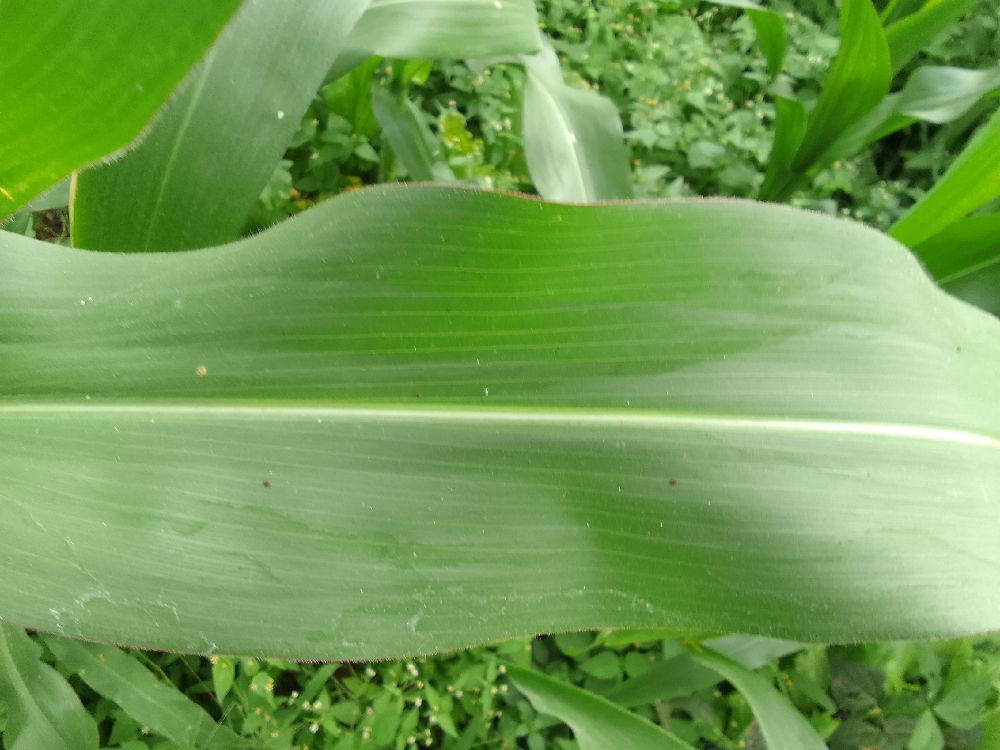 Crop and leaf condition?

maize, healthy
